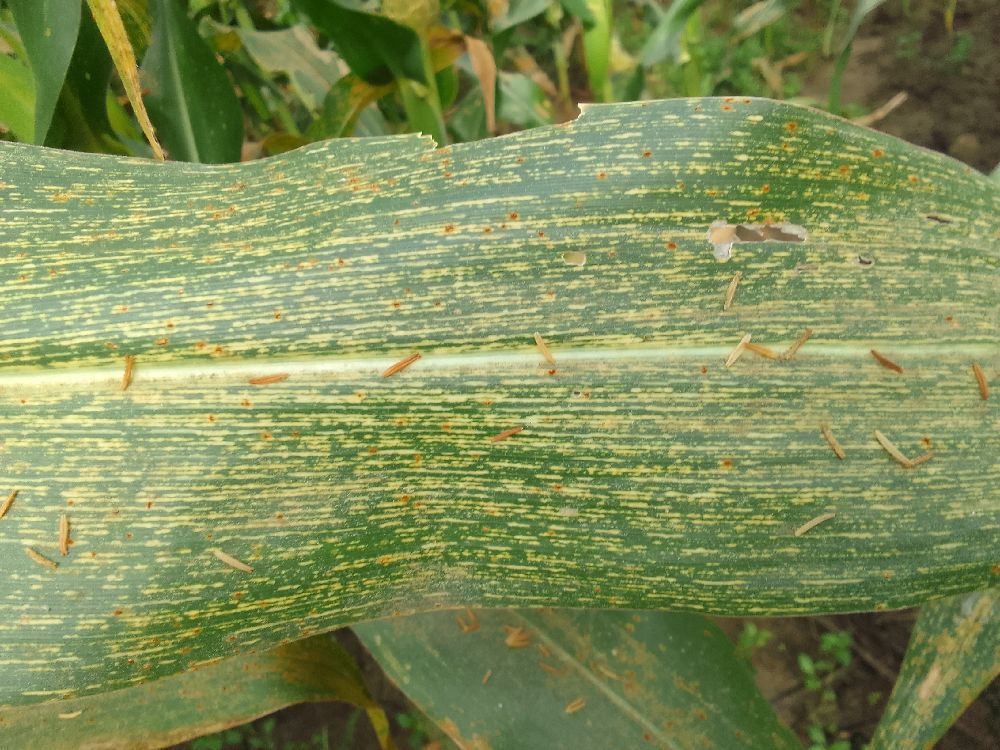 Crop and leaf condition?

maize, maize streak virus
